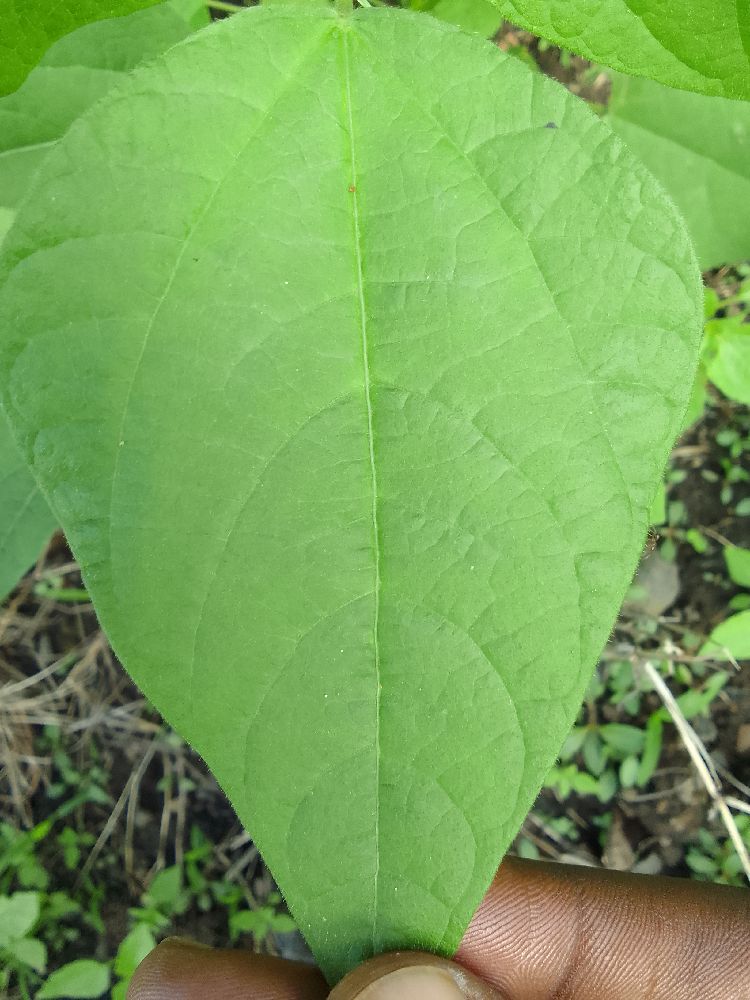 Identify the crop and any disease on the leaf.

common bean, healthy
